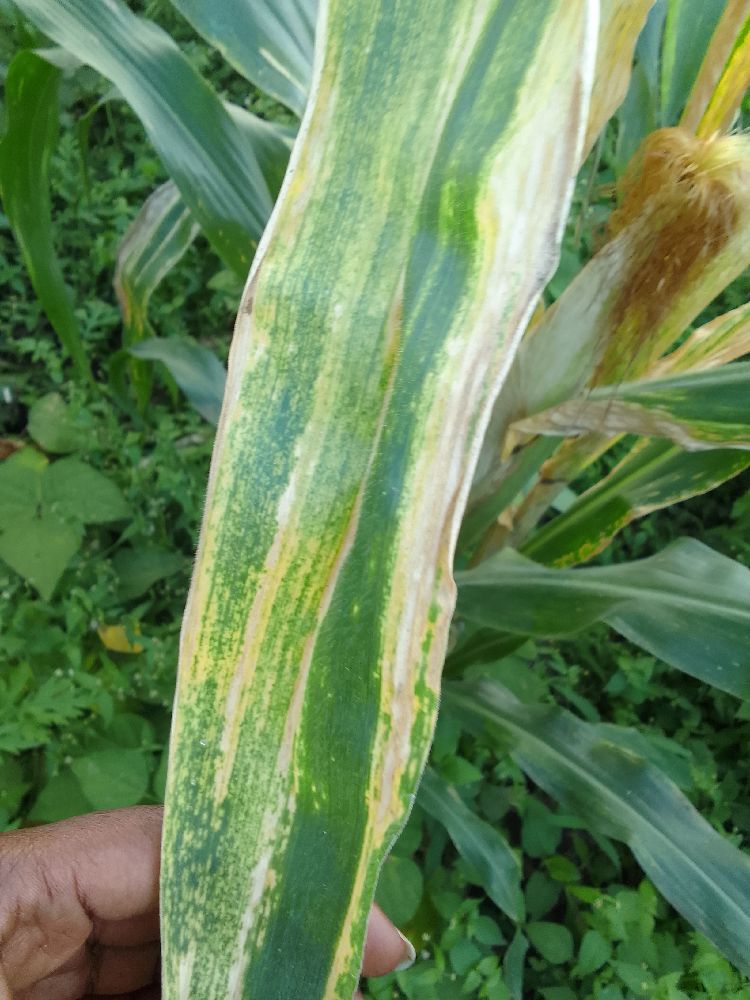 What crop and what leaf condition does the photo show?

maize, maize lethal necrosis
